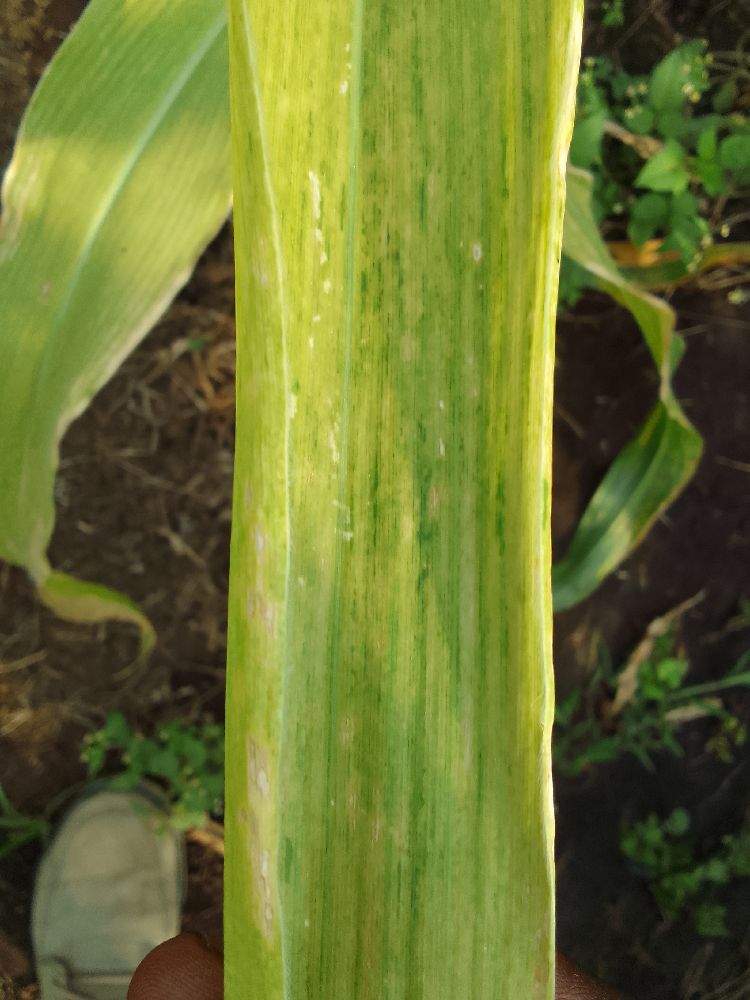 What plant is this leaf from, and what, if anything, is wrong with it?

maize, maize lethal necrosis
